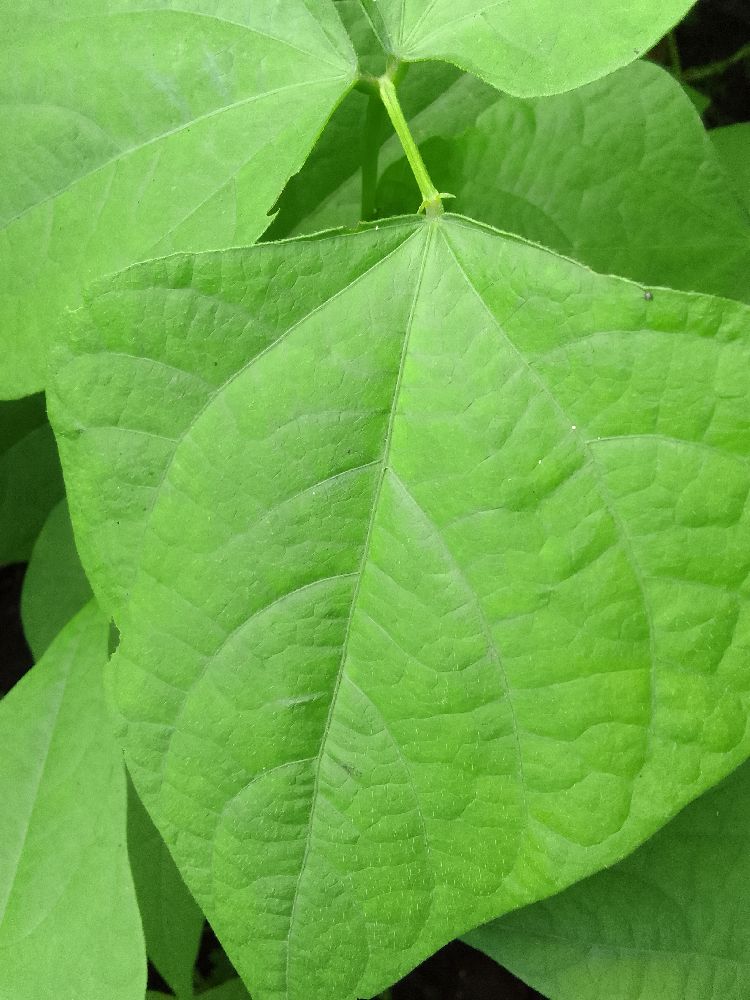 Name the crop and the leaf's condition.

common bean, healthy
